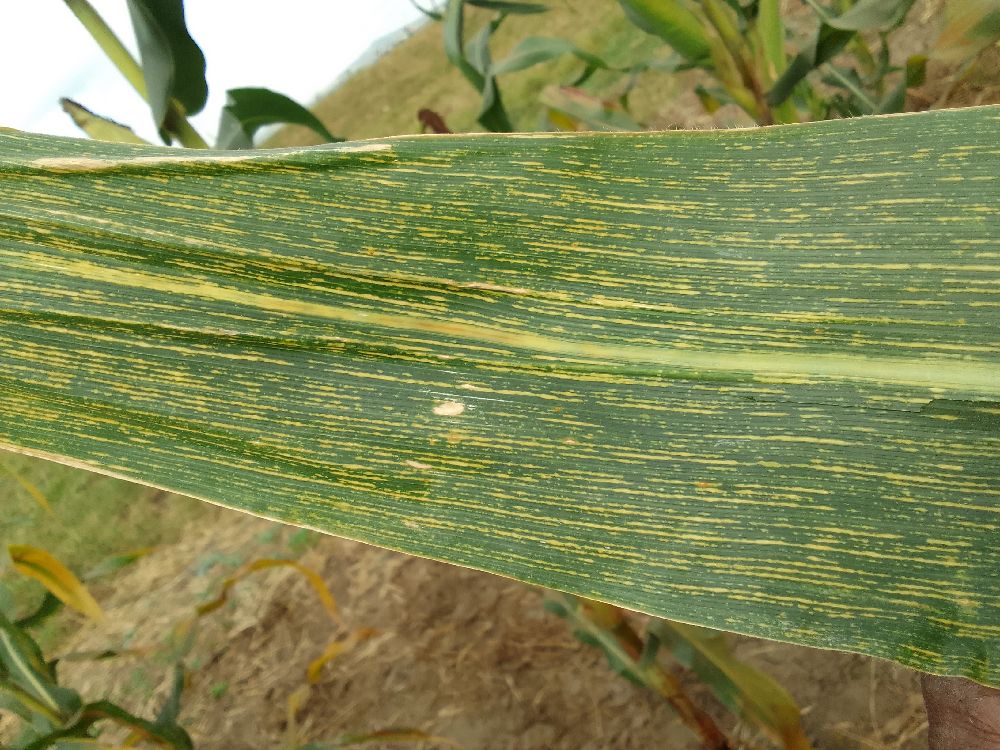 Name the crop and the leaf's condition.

maize, maize streak virus
